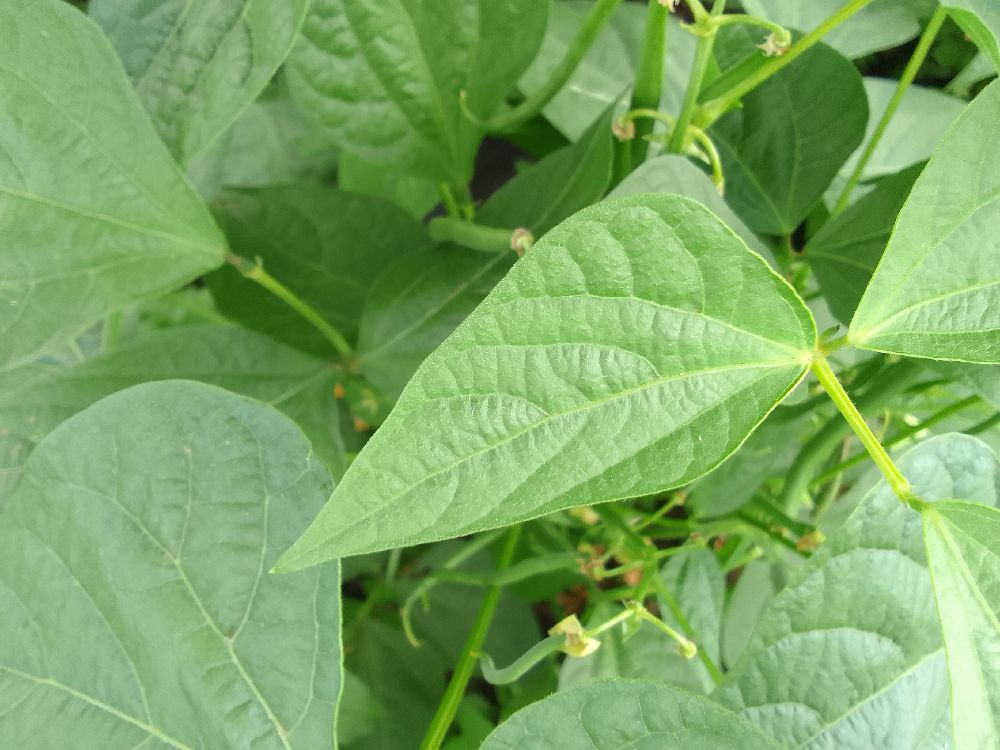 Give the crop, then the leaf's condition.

common bean, healthy
